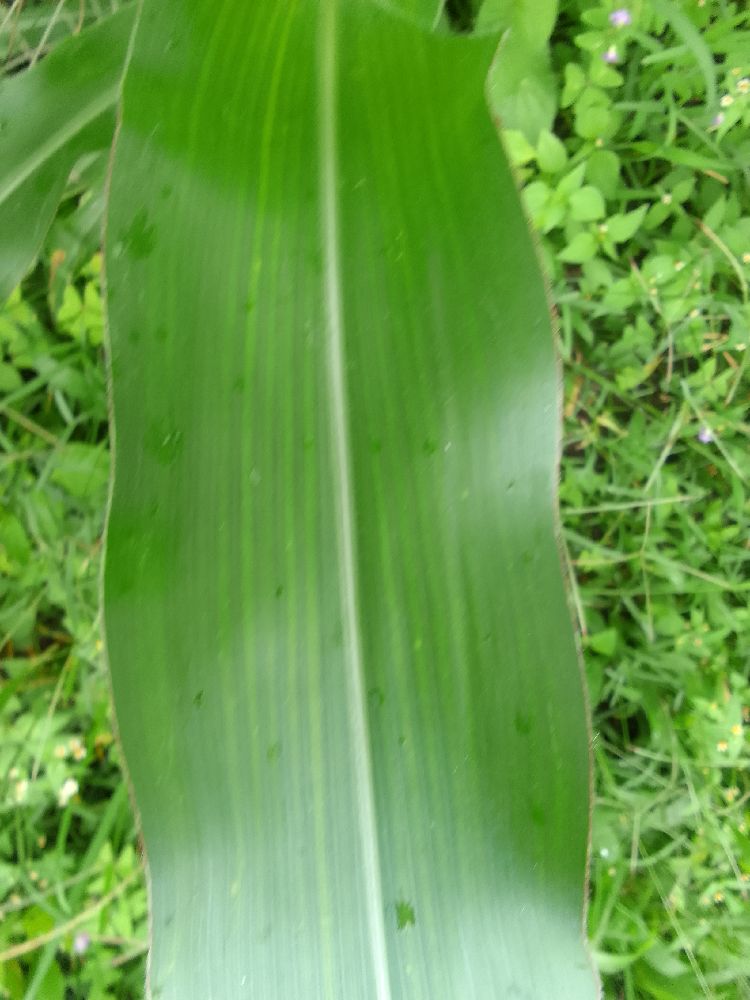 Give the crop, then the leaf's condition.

maize, healthy
